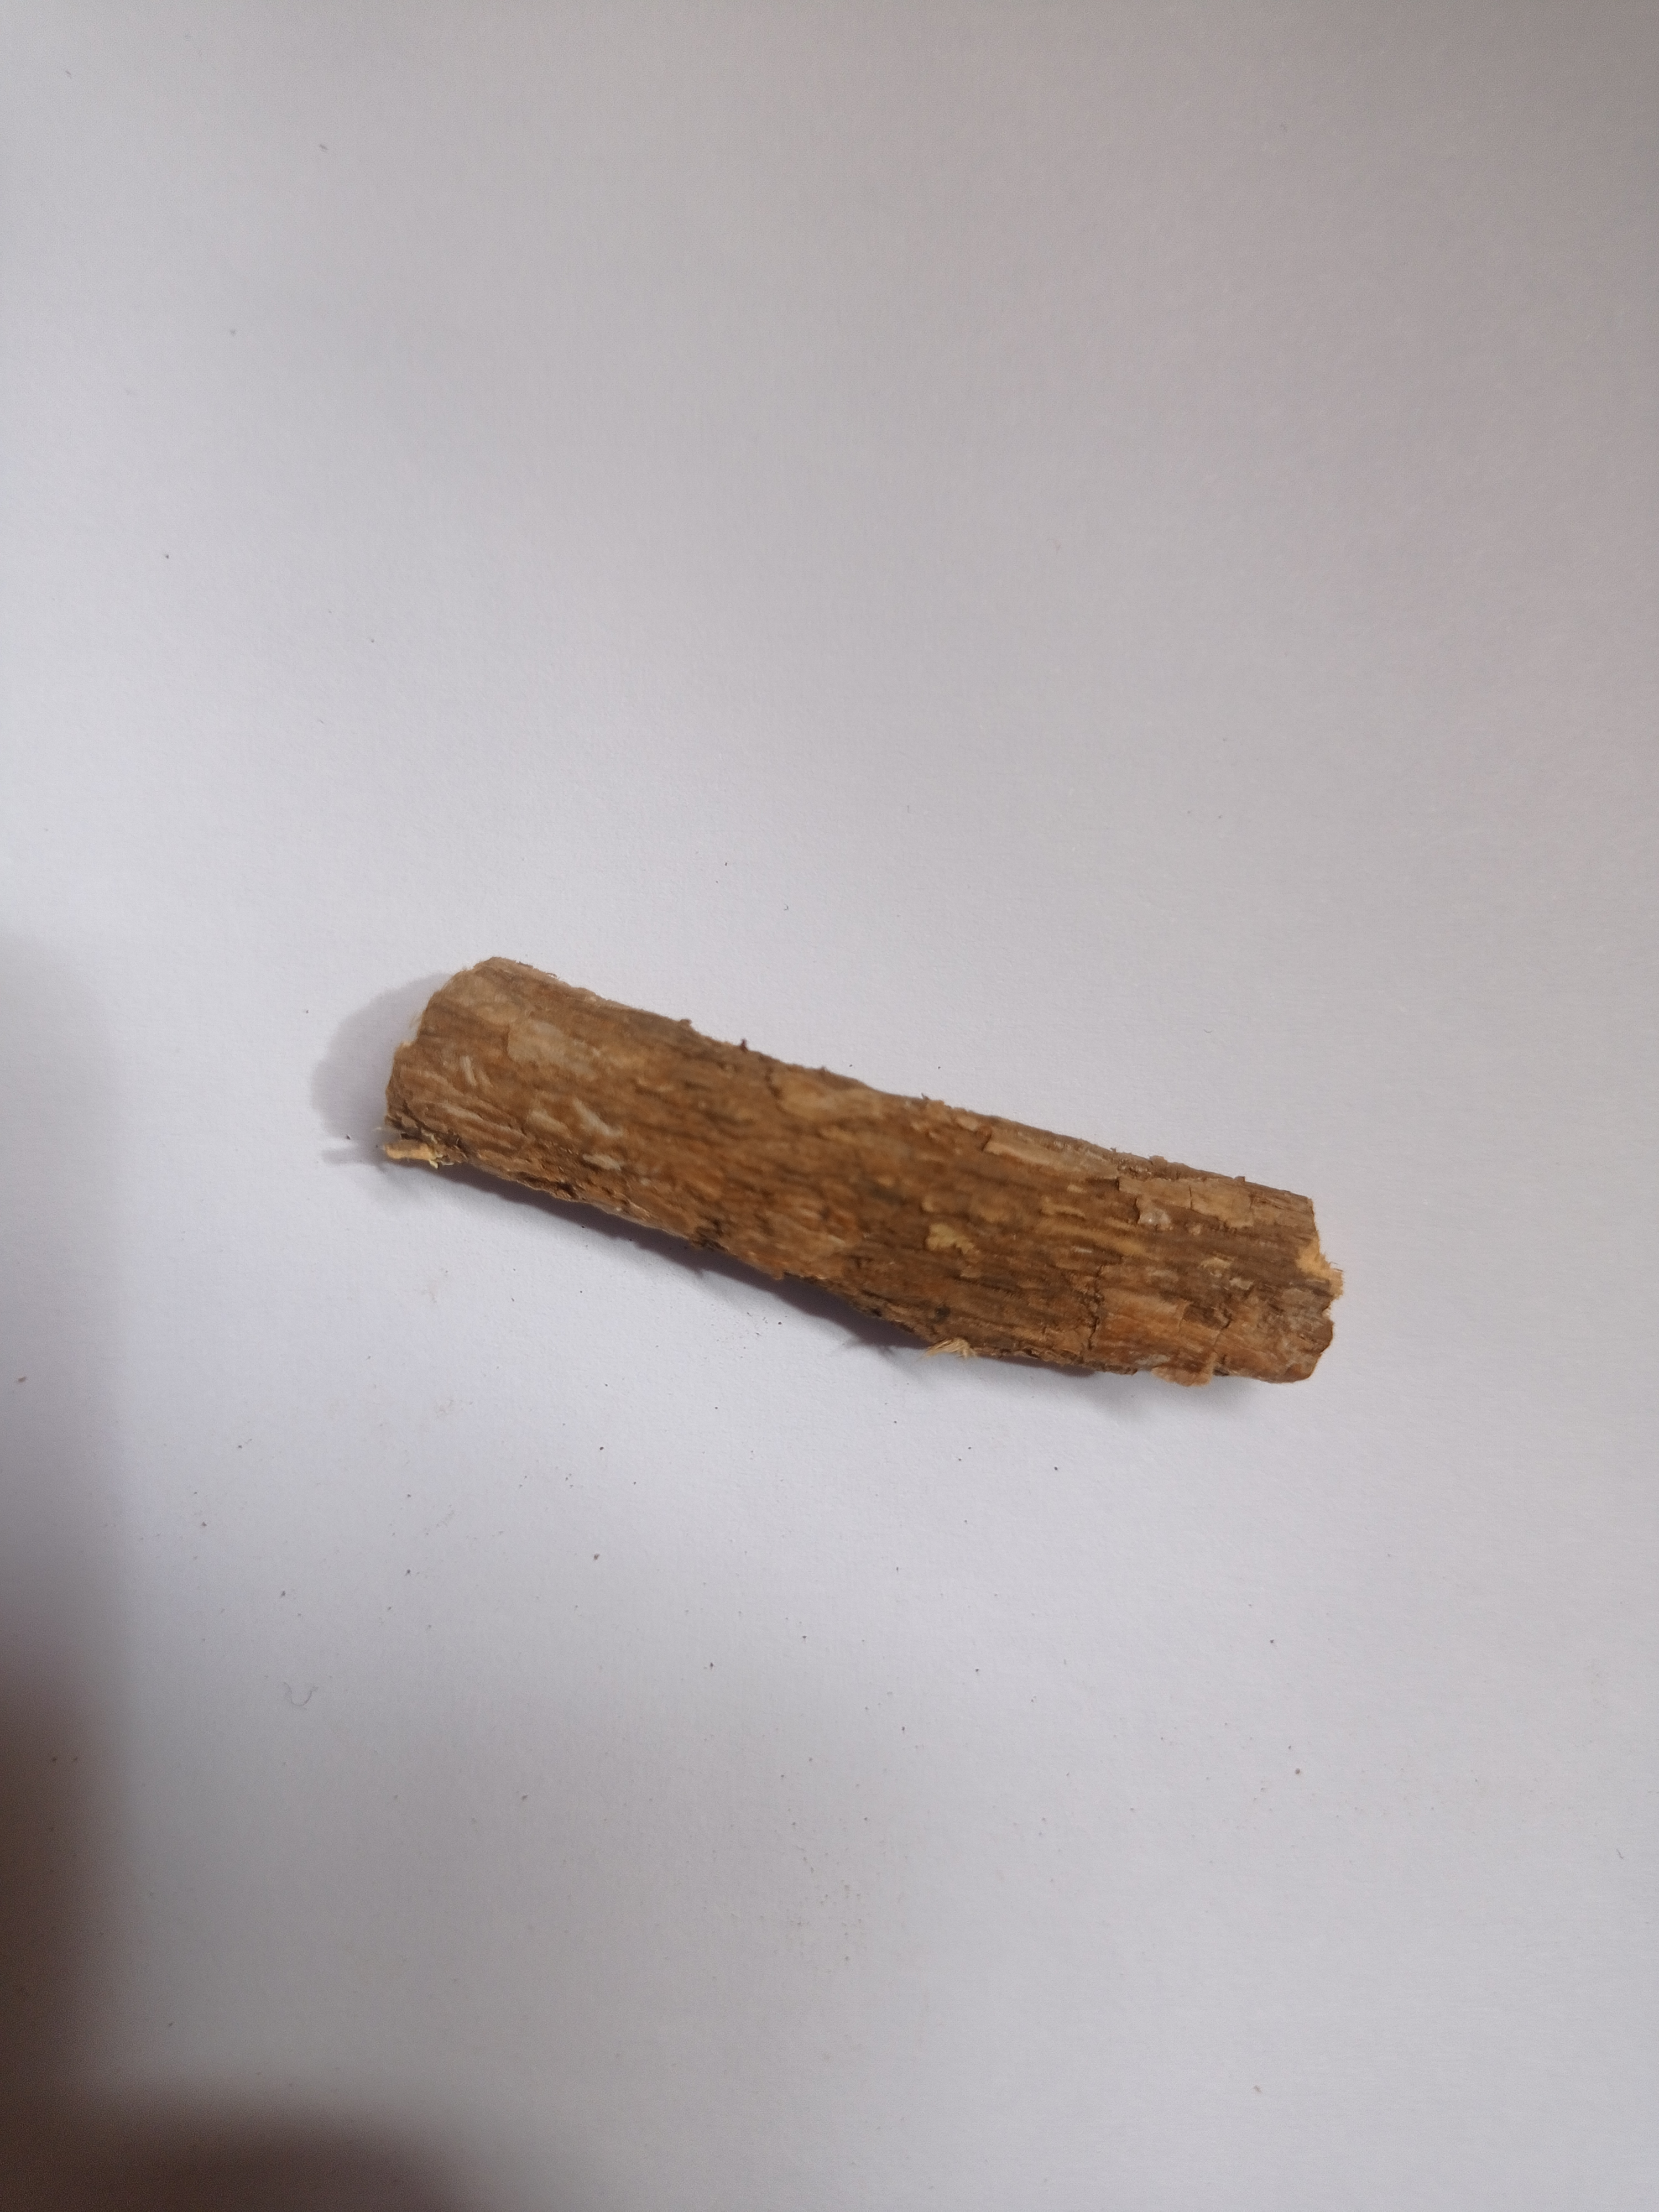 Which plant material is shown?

jesthamadh
